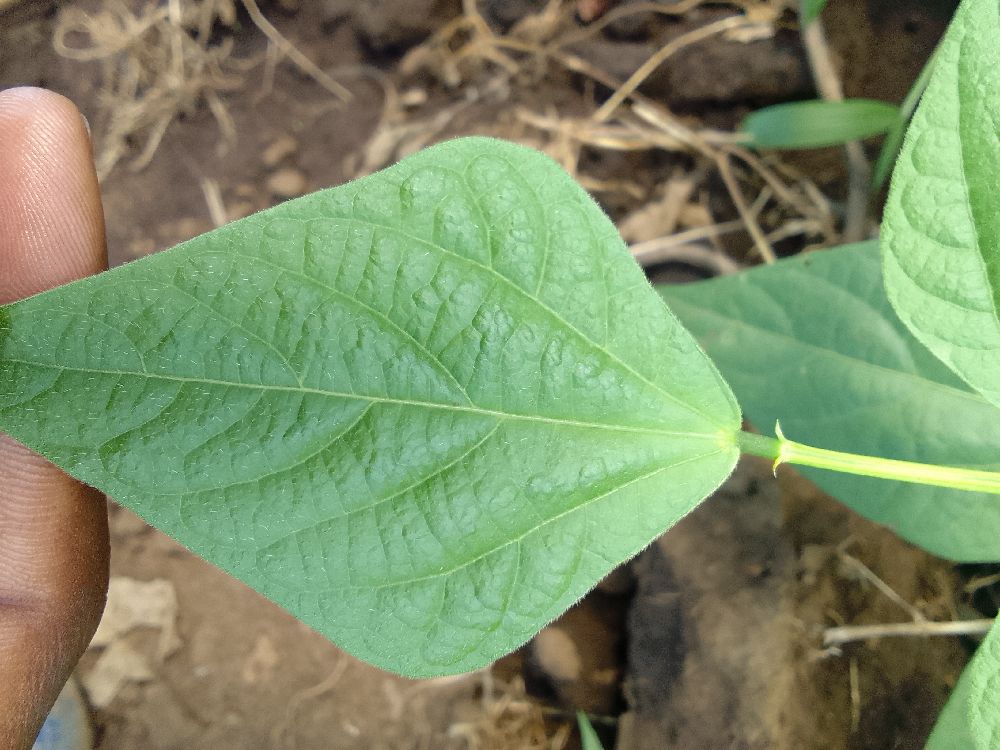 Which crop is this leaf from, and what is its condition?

common bean, healthy
